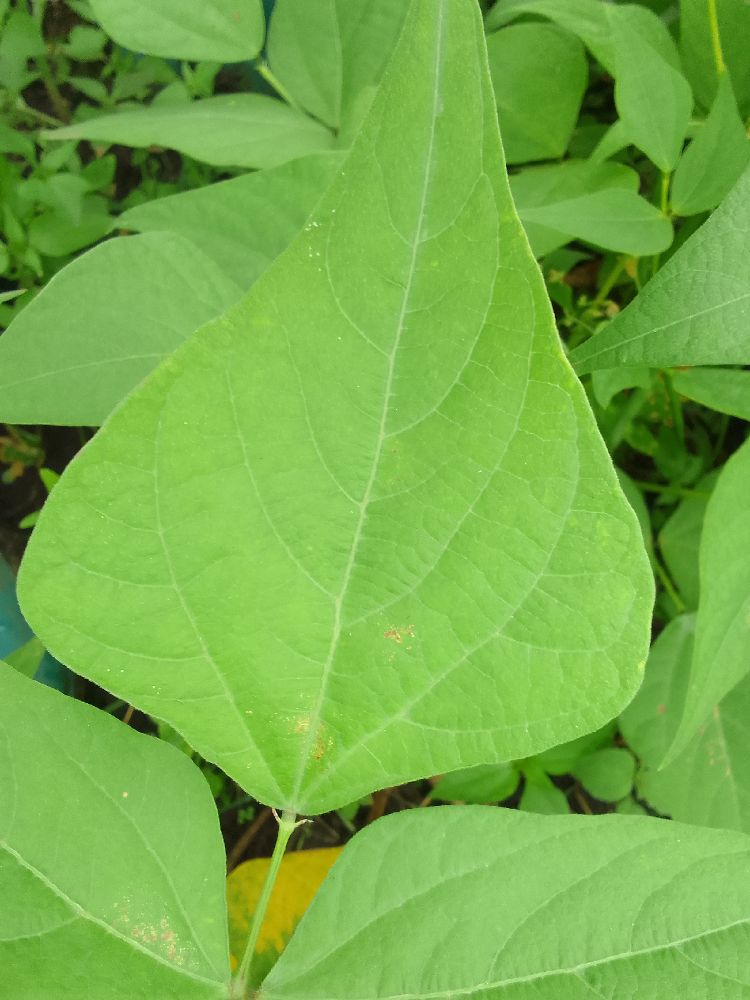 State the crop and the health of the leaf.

common bean, healthy
